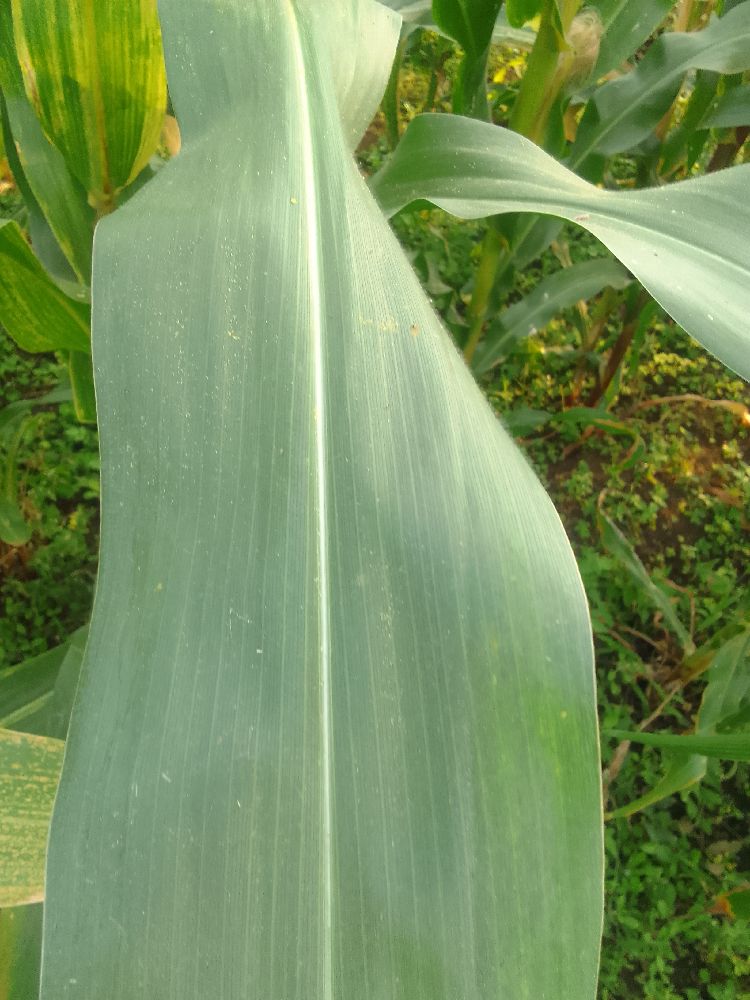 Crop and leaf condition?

maize, healthy
